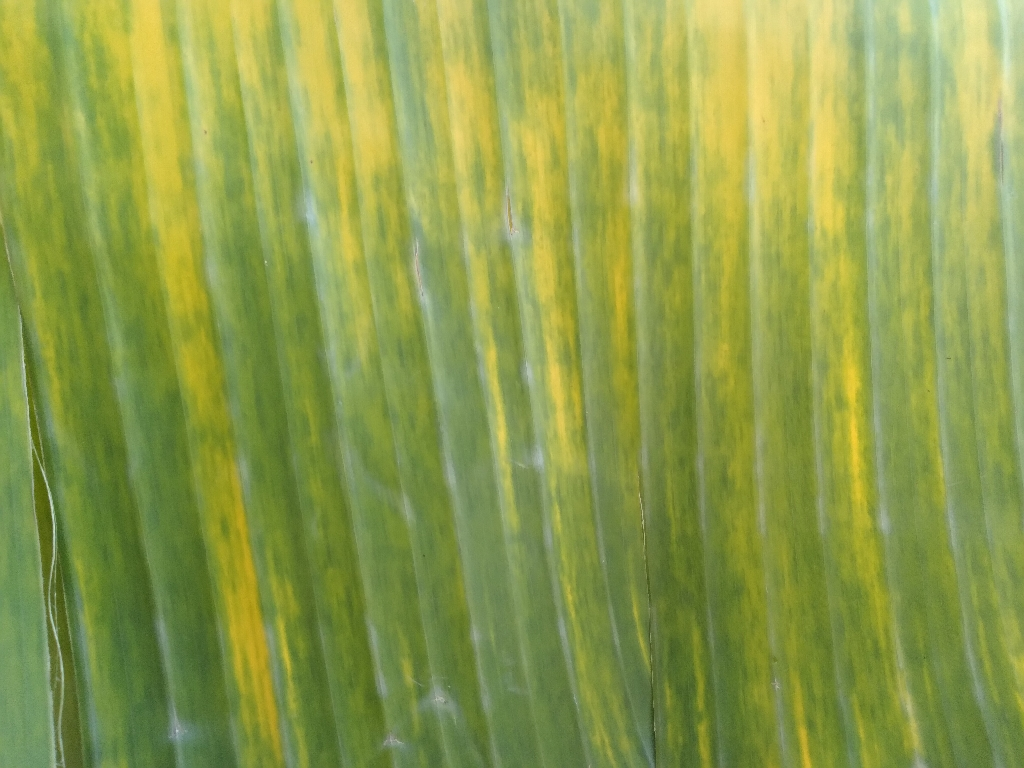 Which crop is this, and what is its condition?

banana, fusarium wilt race 1
